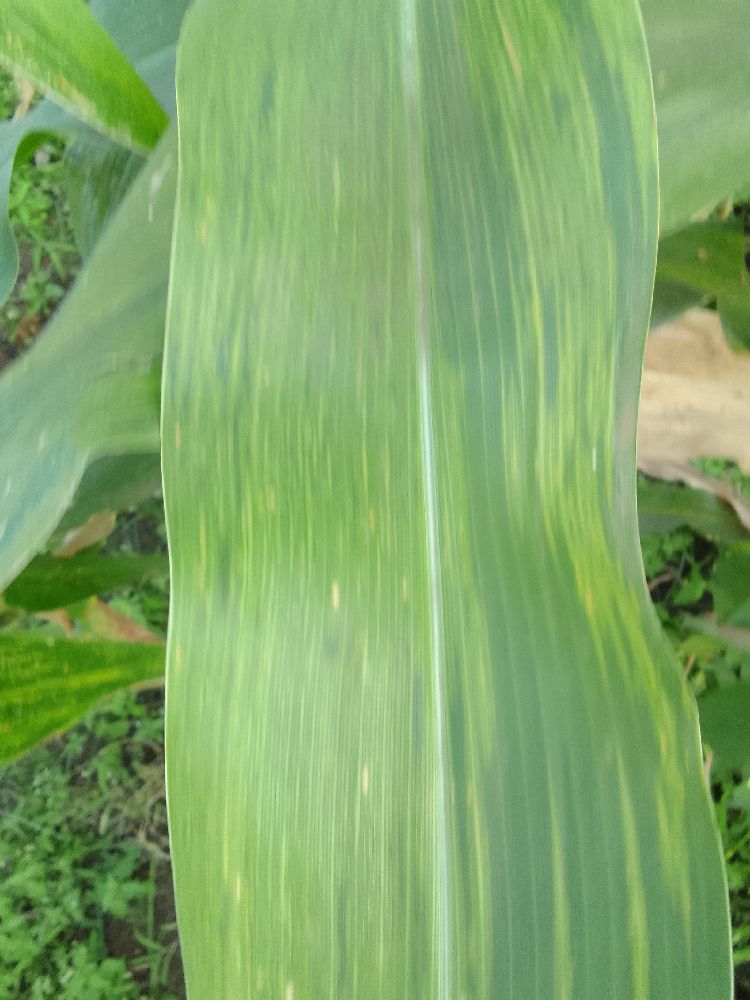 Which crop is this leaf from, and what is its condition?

maize, maize lethal necrosis
